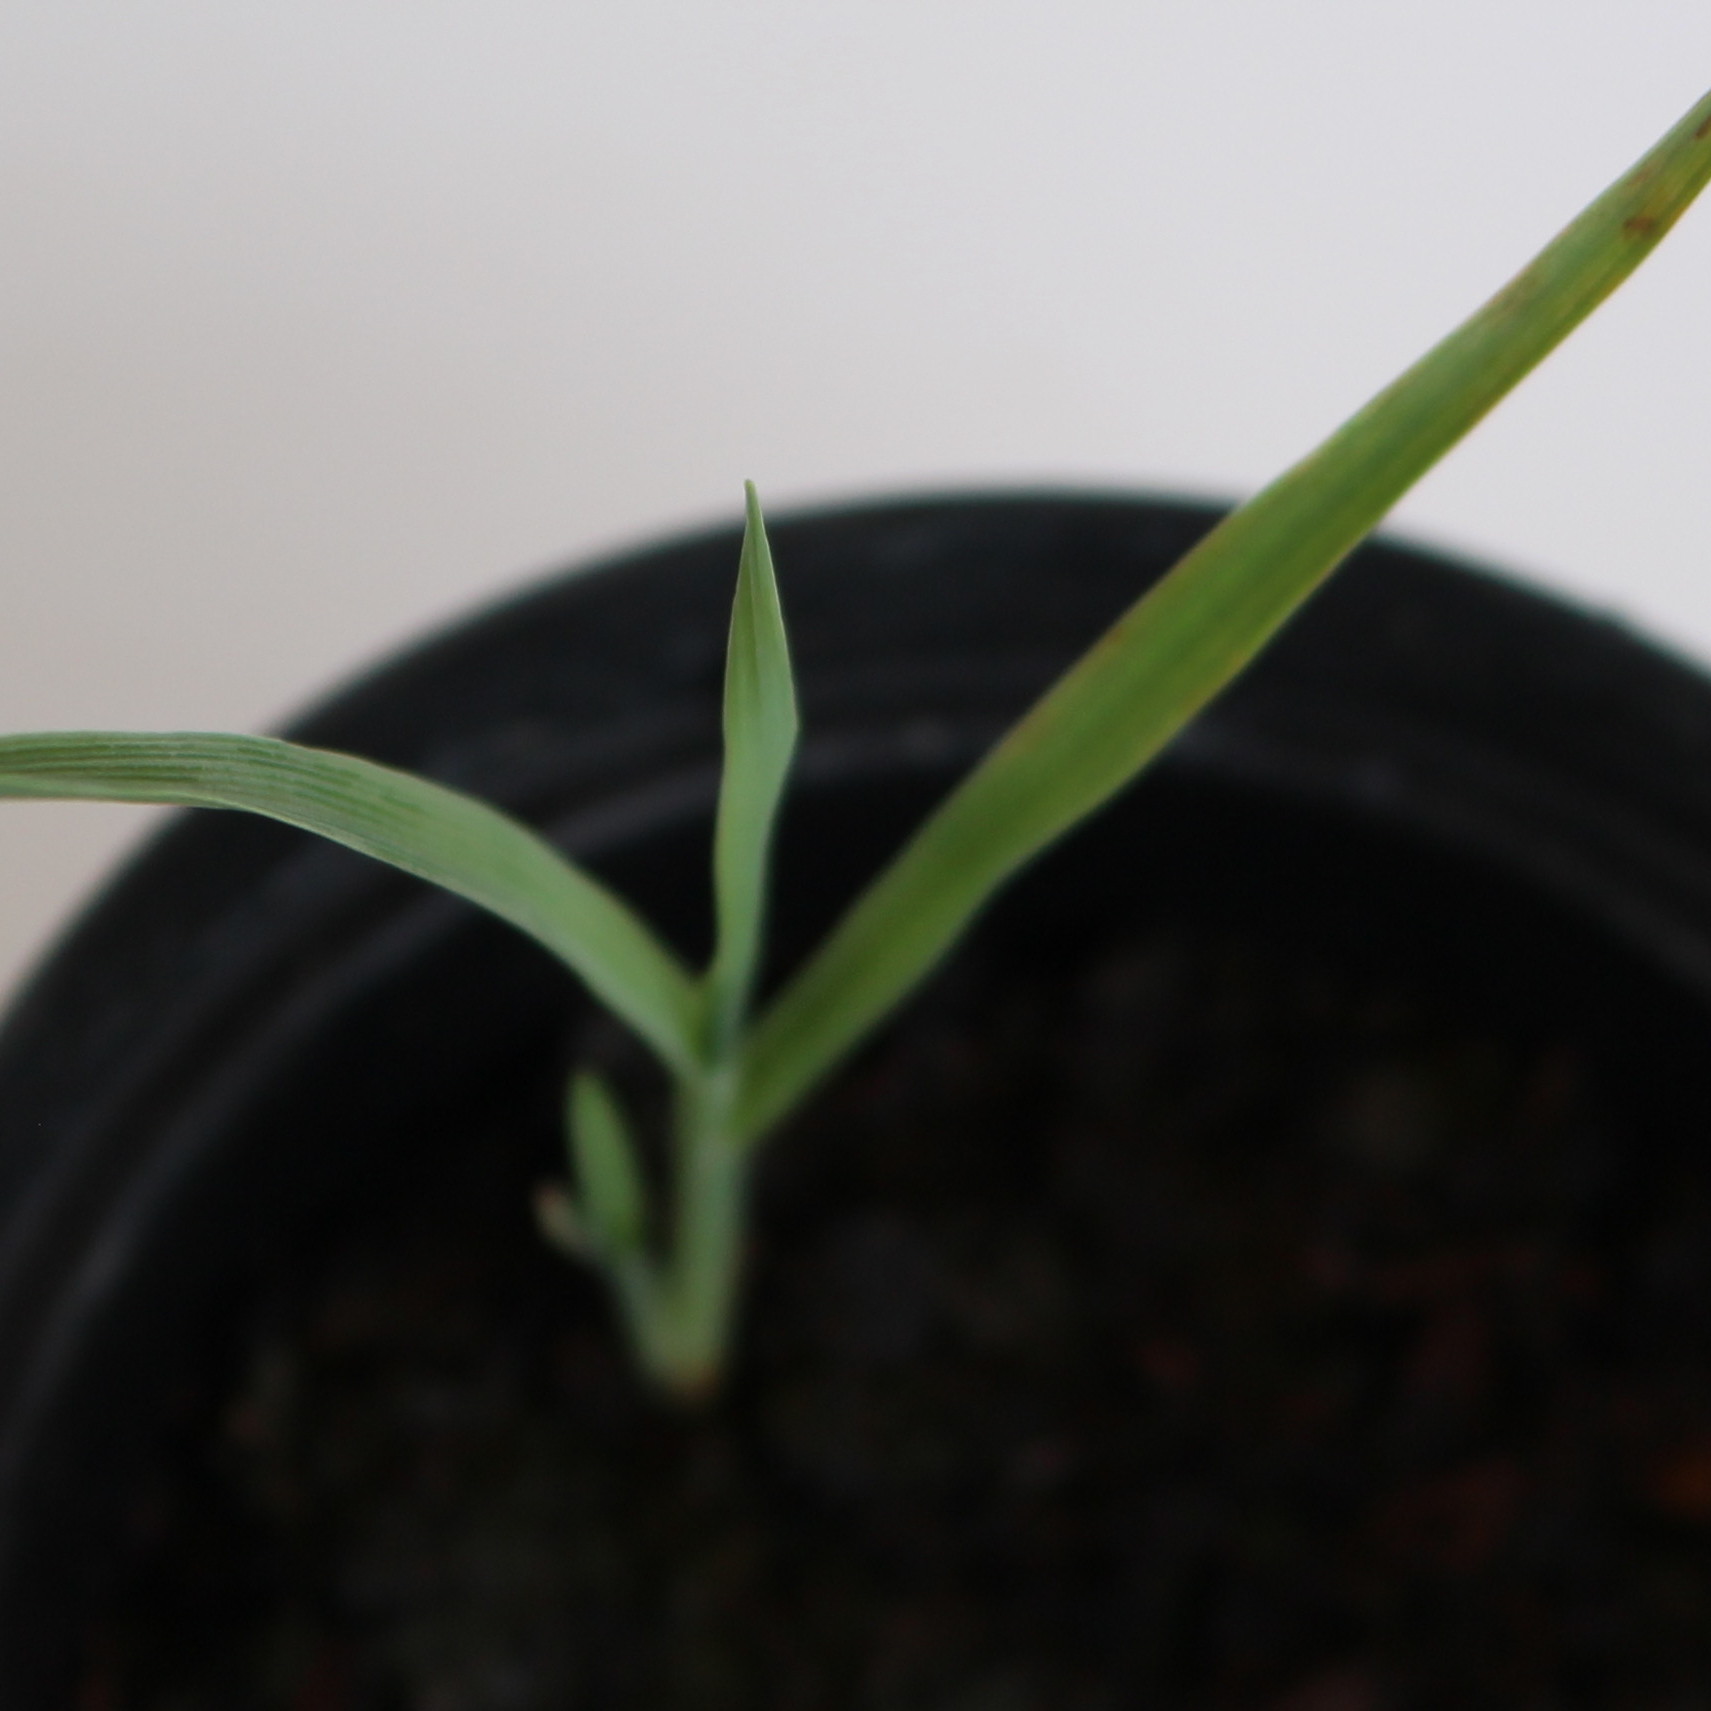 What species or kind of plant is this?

Avena sterilis
